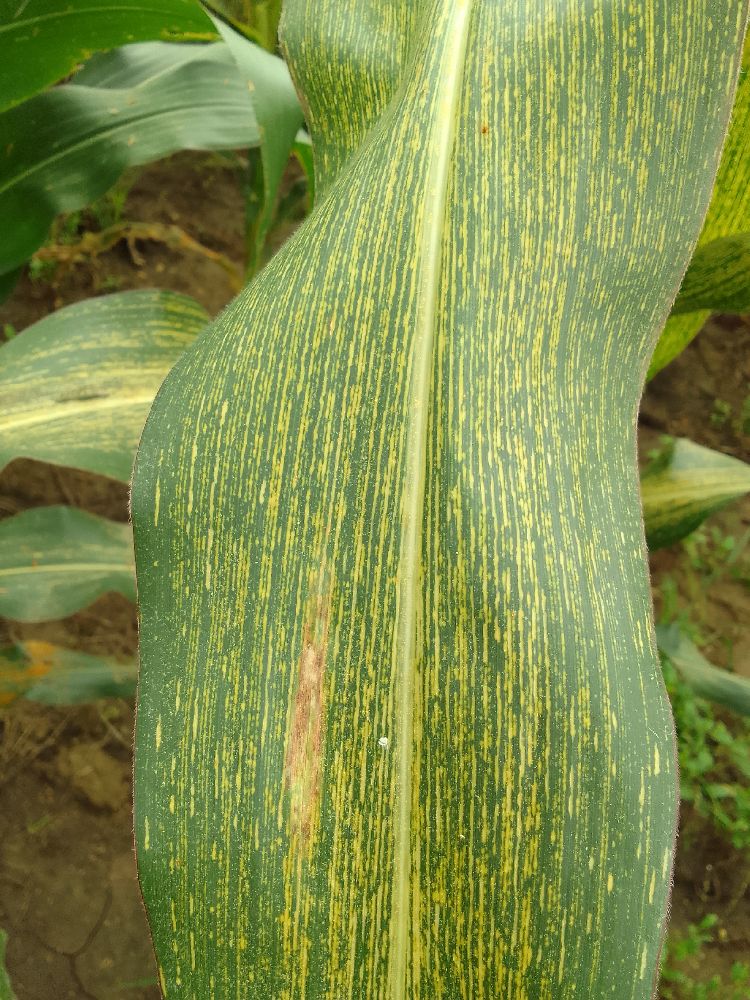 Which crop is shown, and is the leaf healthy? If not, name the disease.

maize, maize streak virus
